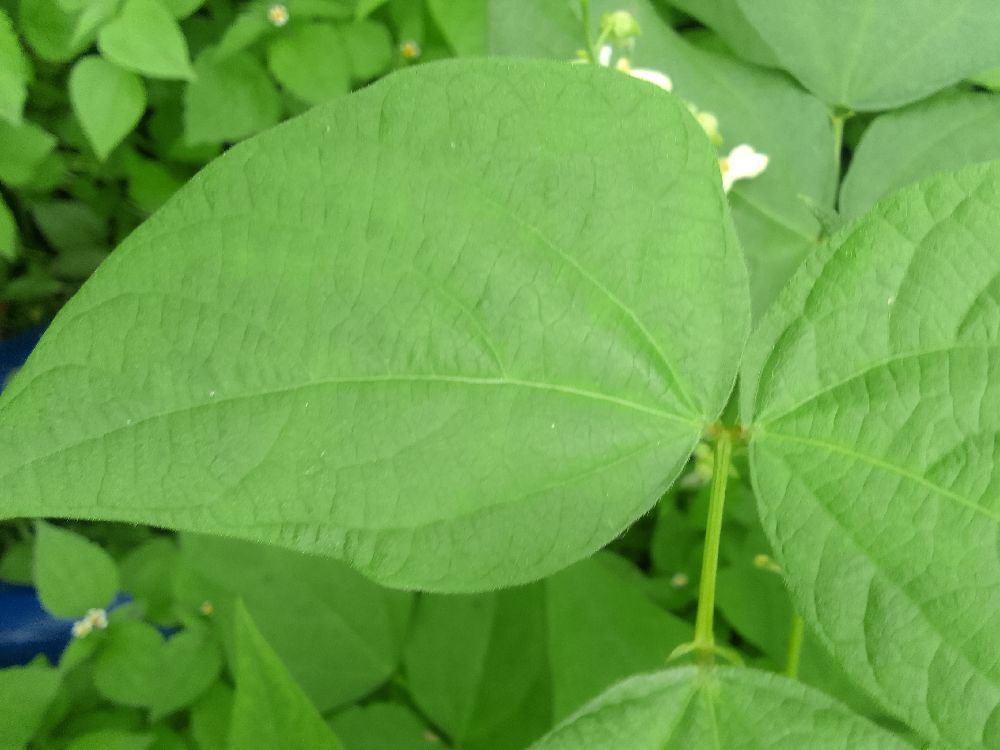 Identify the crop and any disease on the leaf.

common bean, healthy
